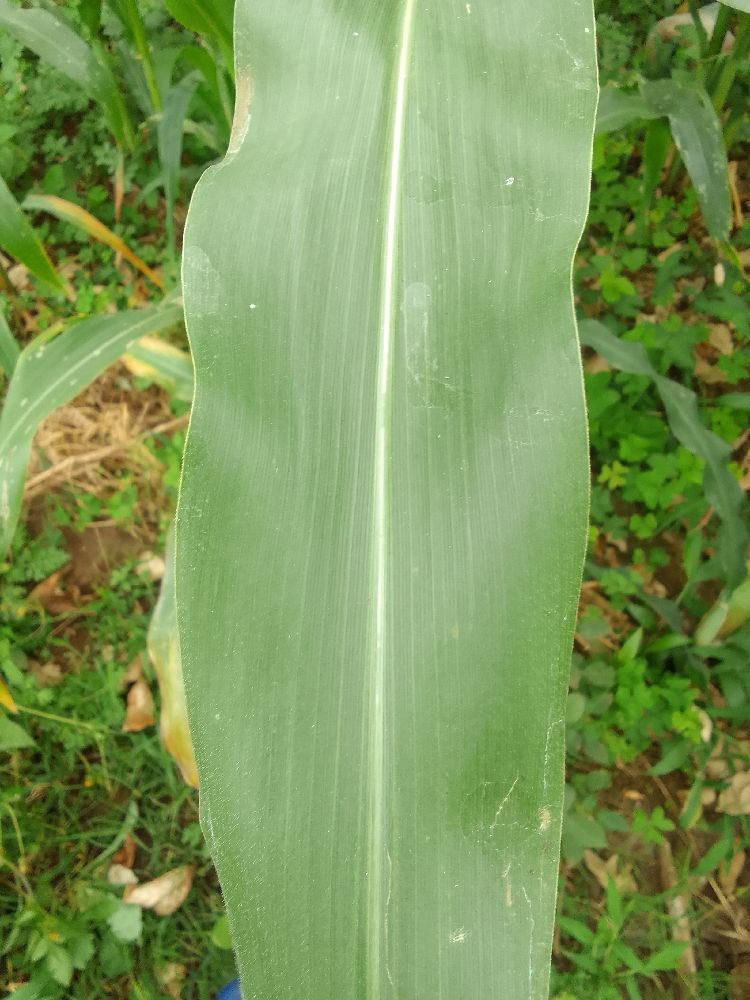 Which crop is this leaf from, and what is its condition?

maize, healthy
